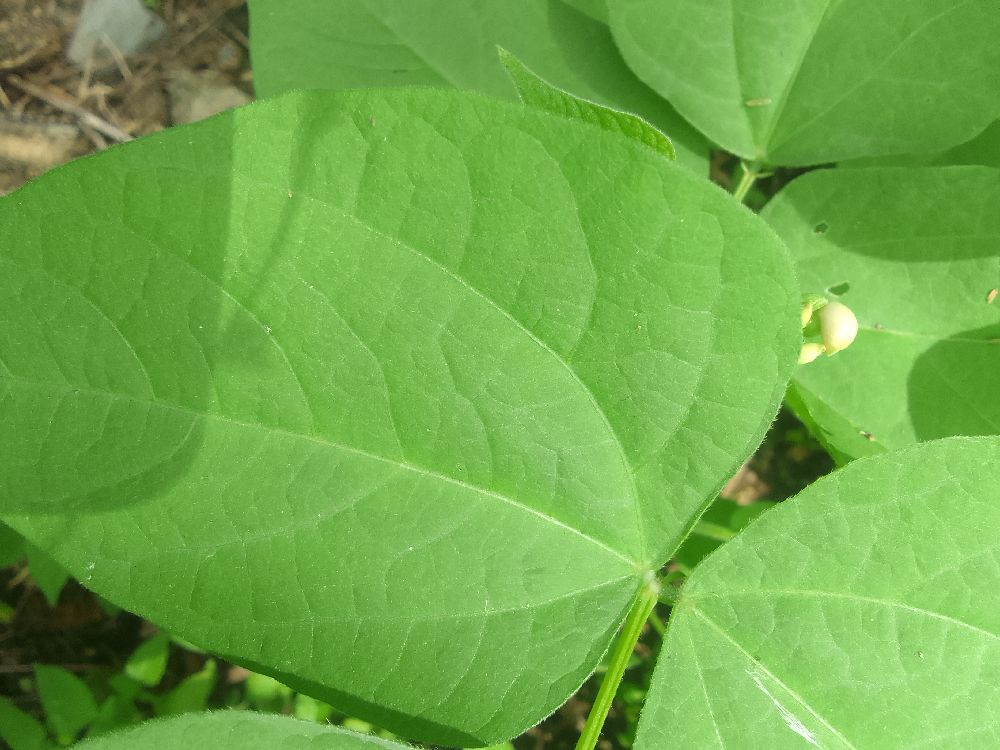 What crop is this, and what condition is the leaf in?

common bean, healthy
